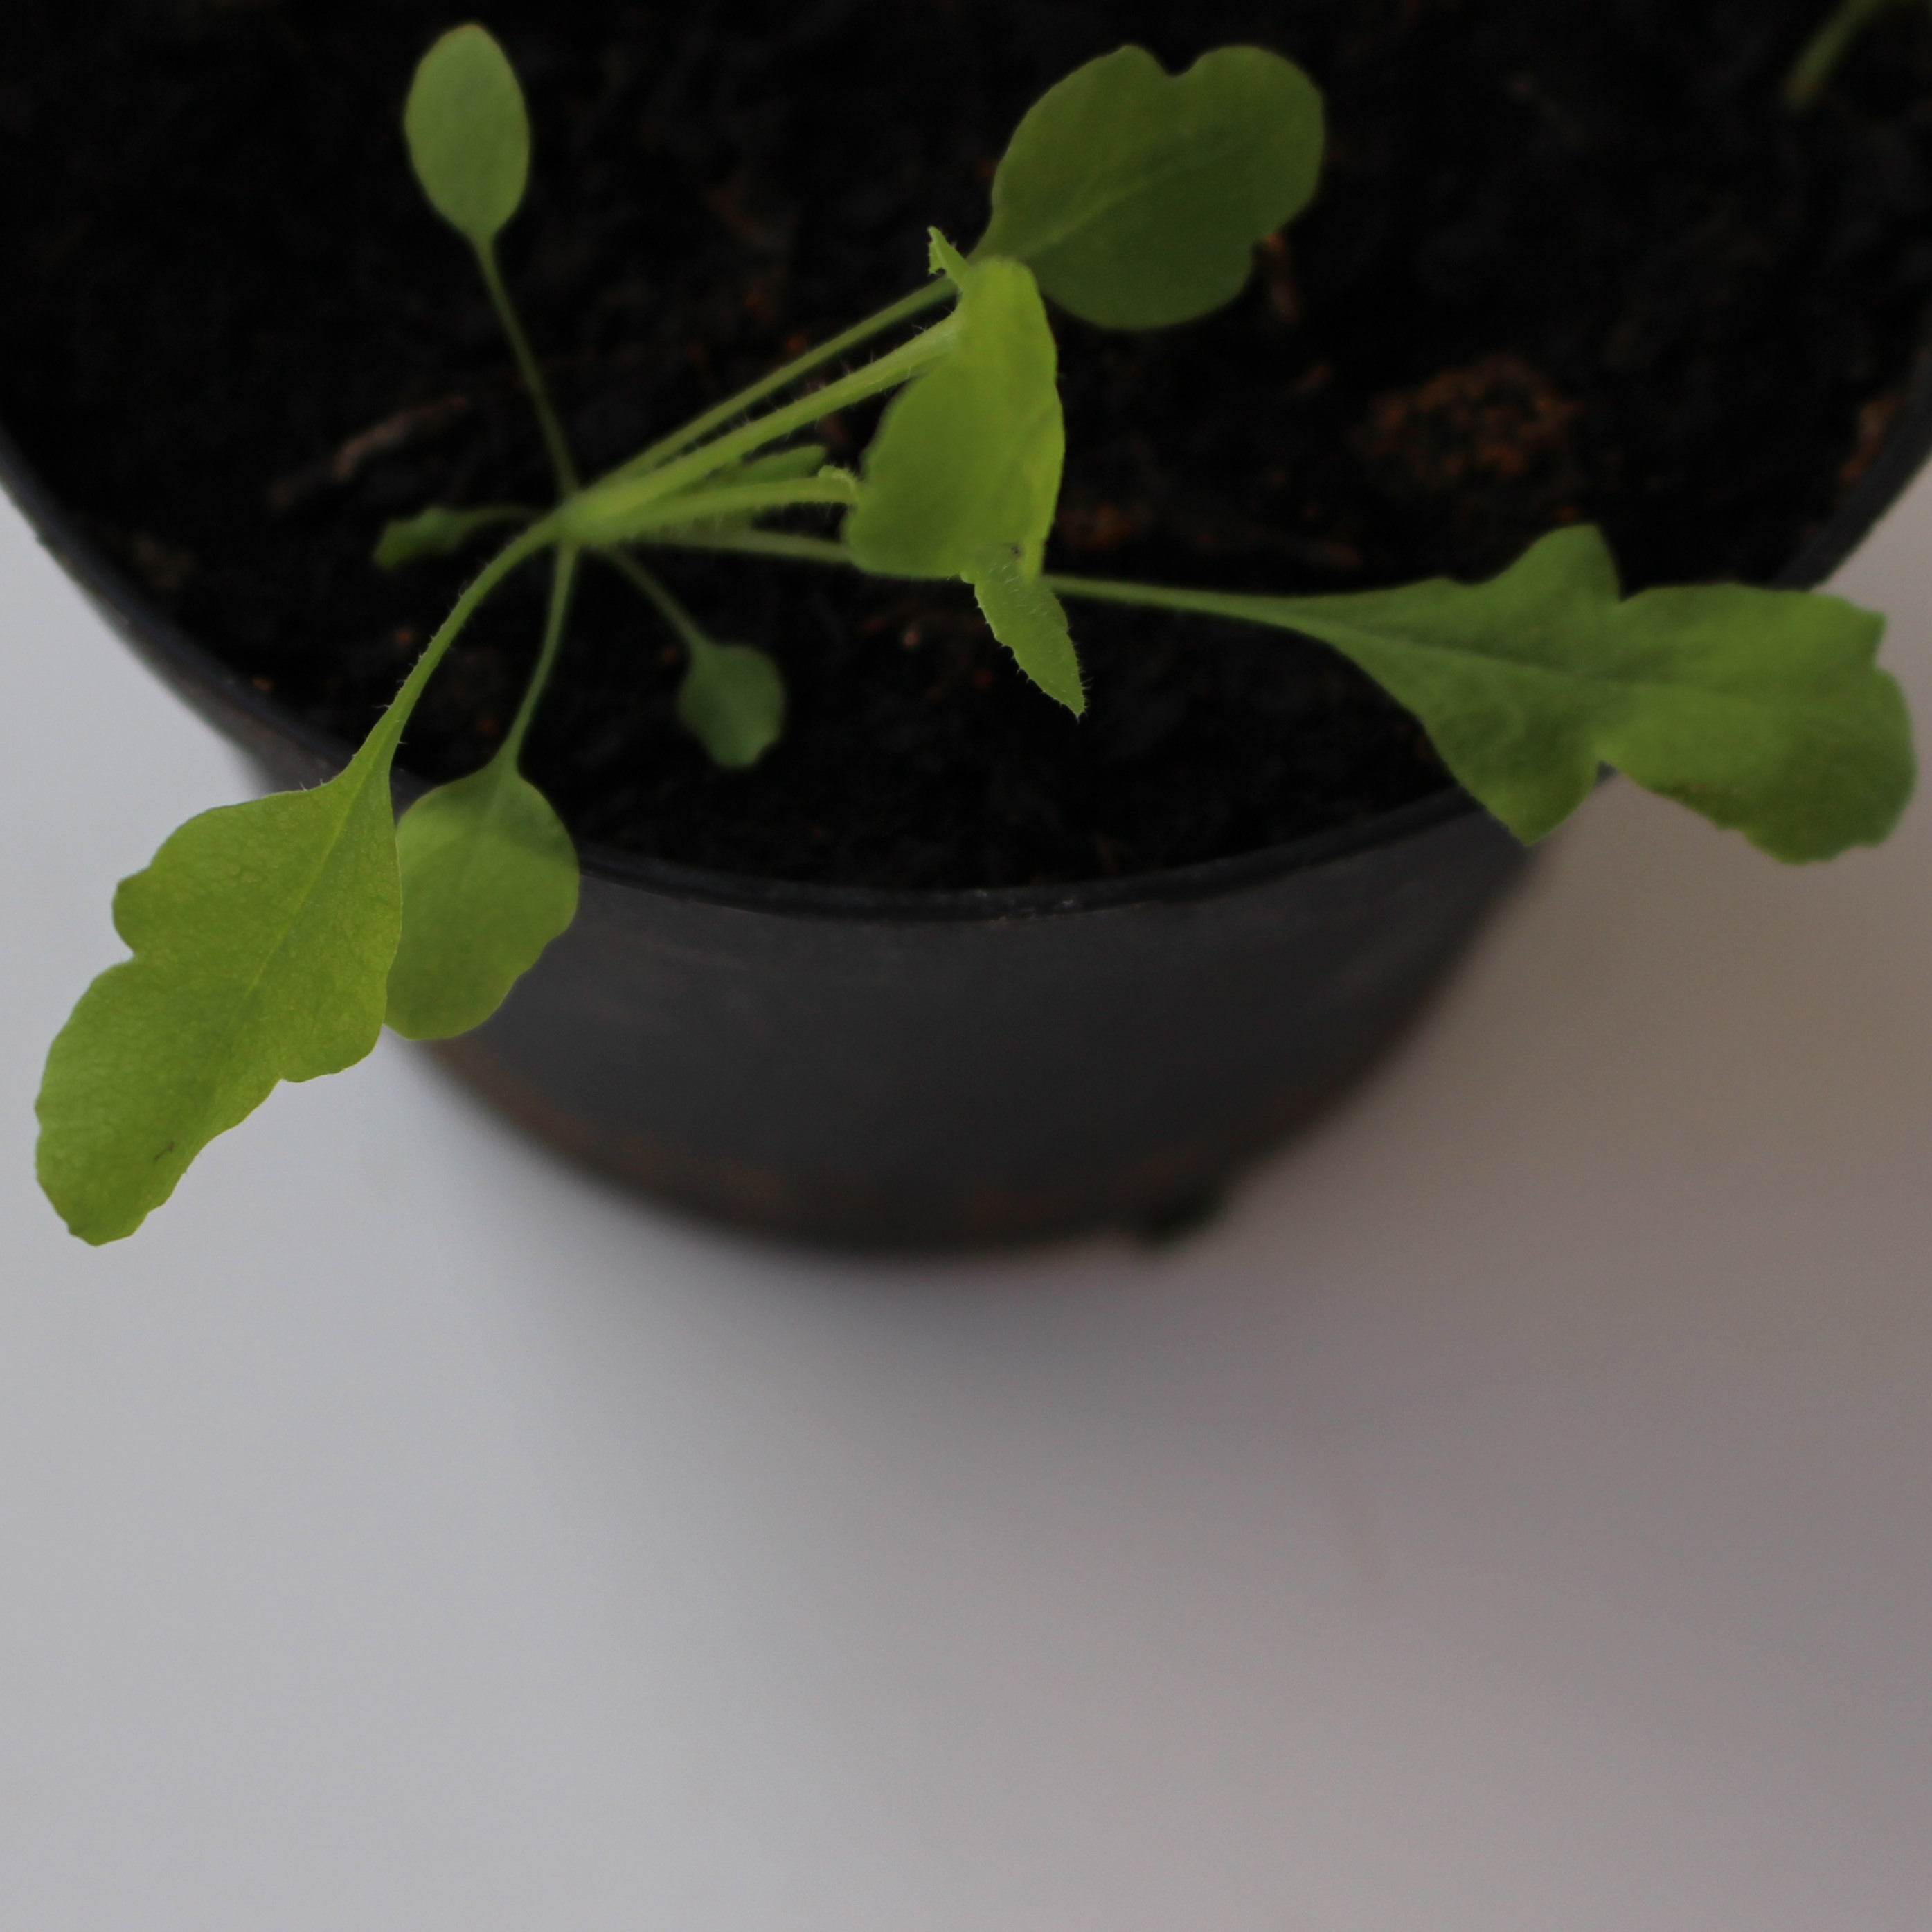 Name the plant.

Papaver rhoeas
